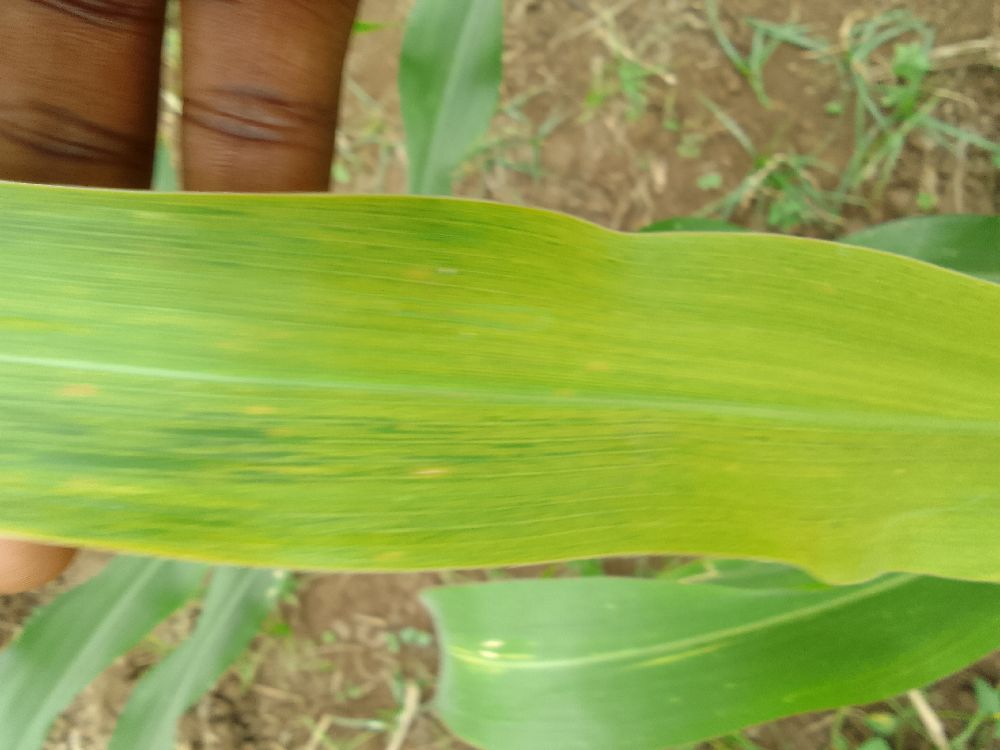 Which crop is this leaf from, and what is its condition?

maize, maize lethal necrosis
